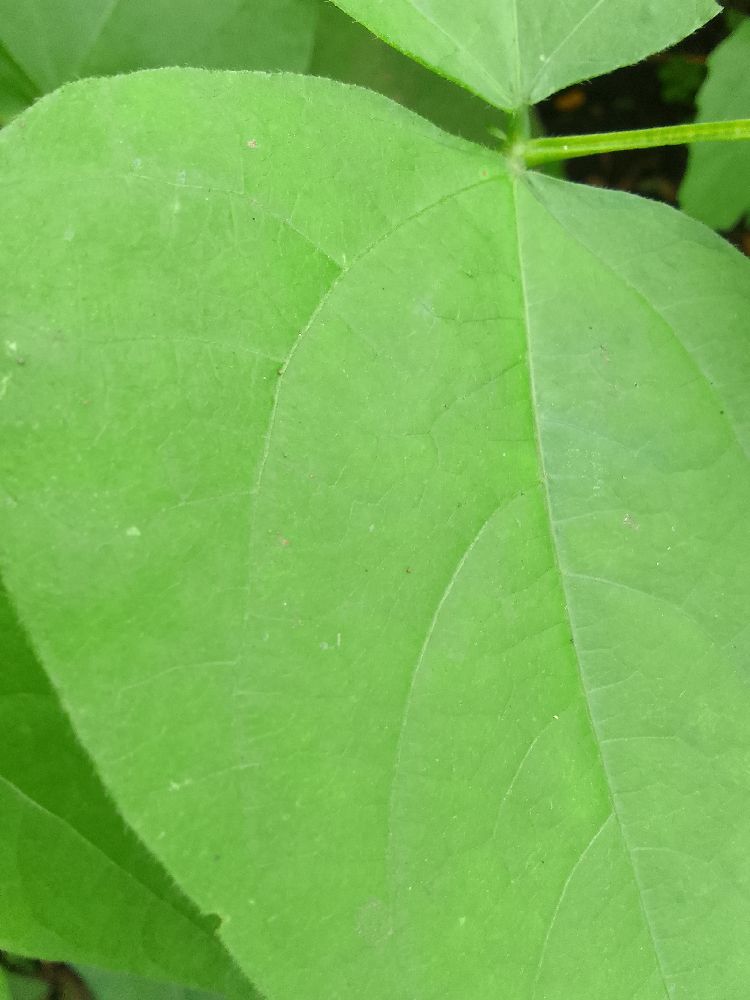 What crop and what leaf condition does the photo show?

common bean, healthy
